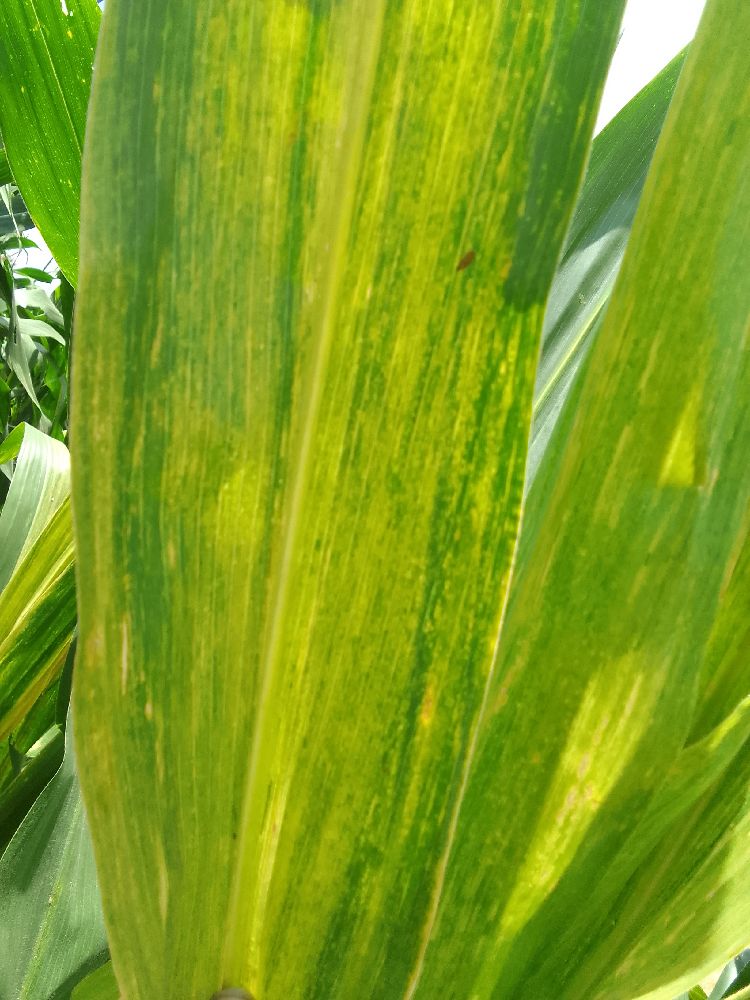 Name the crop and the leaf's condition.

maize, maize lethal necrosis
